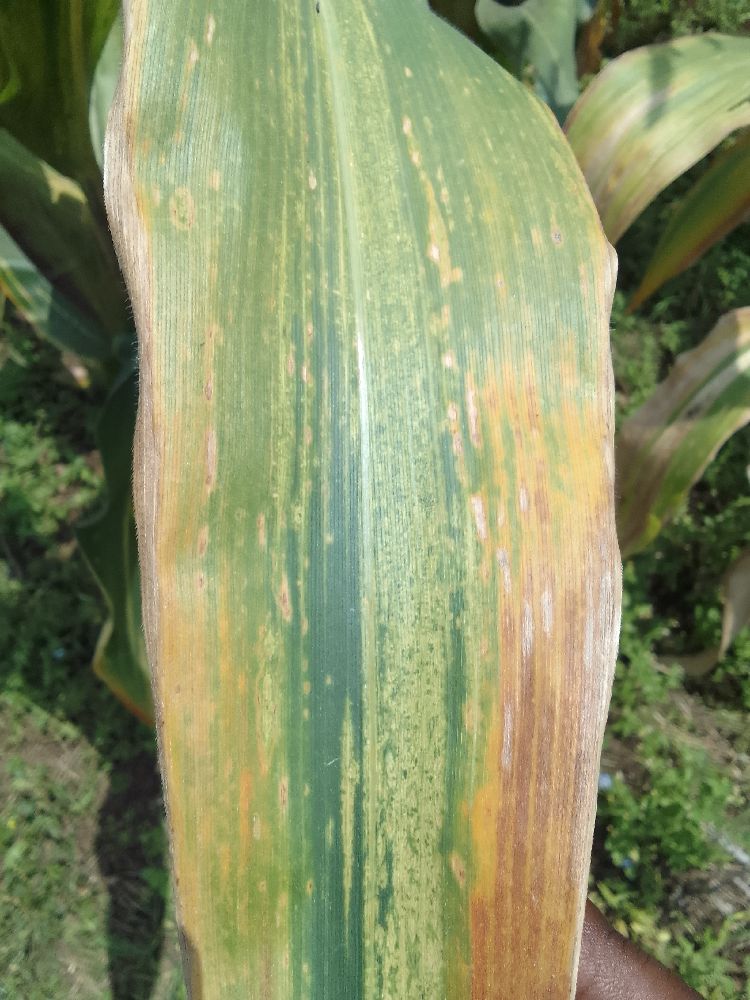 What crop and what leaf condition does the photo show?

maize, maize lethal necrosis
